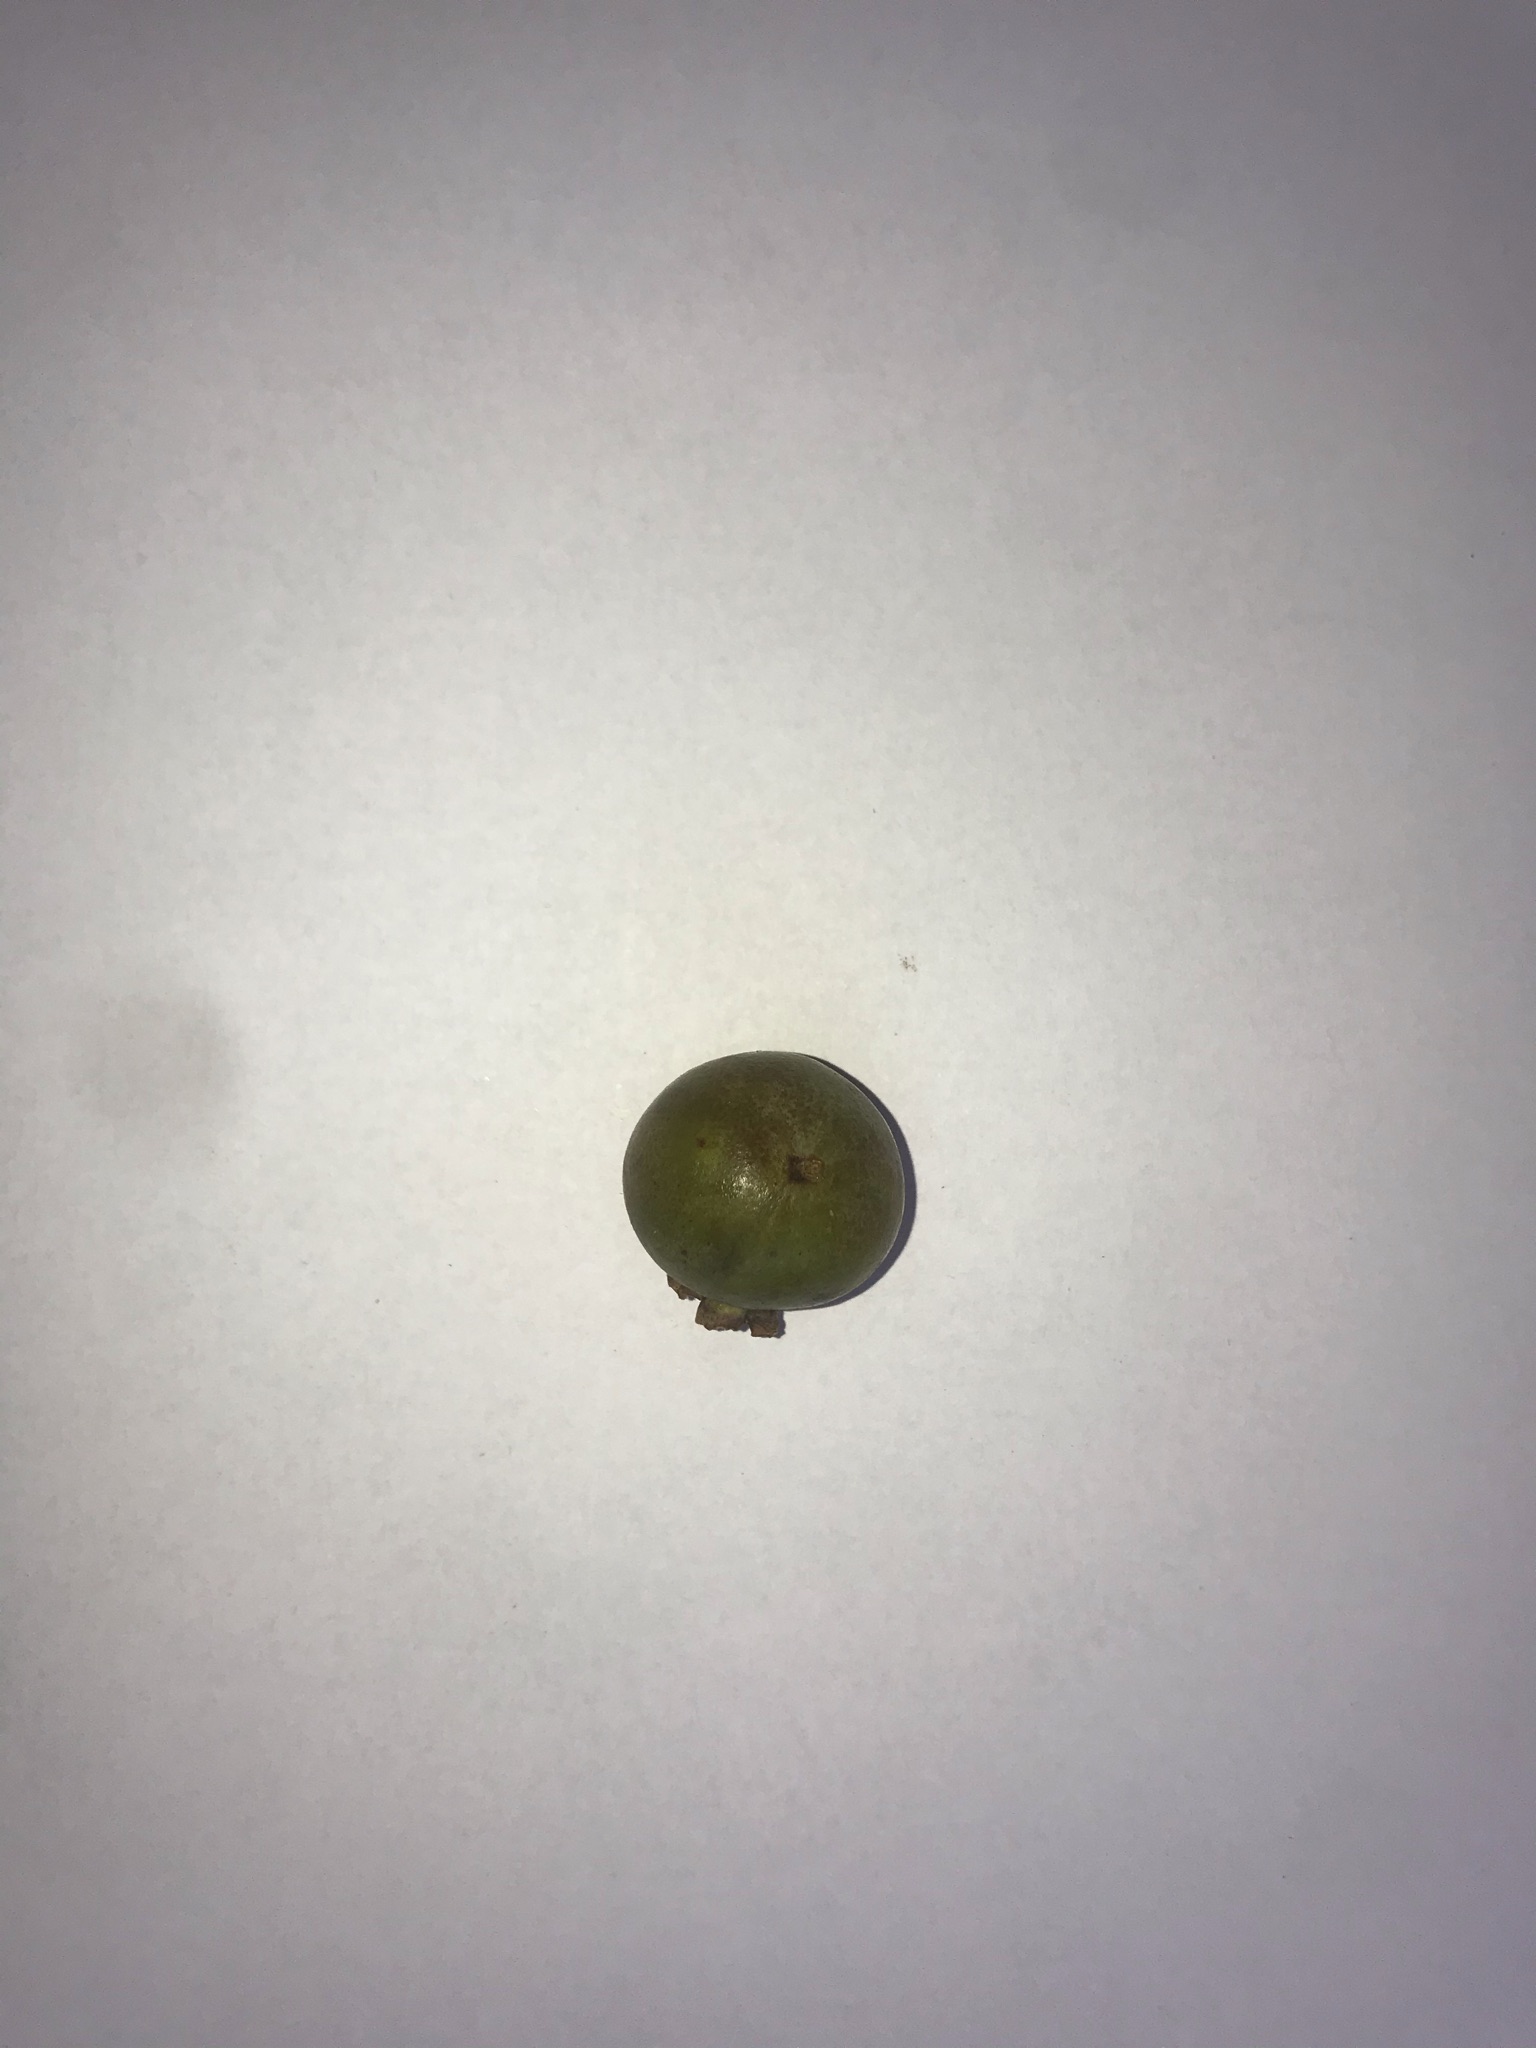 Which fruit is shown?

gabiroba
